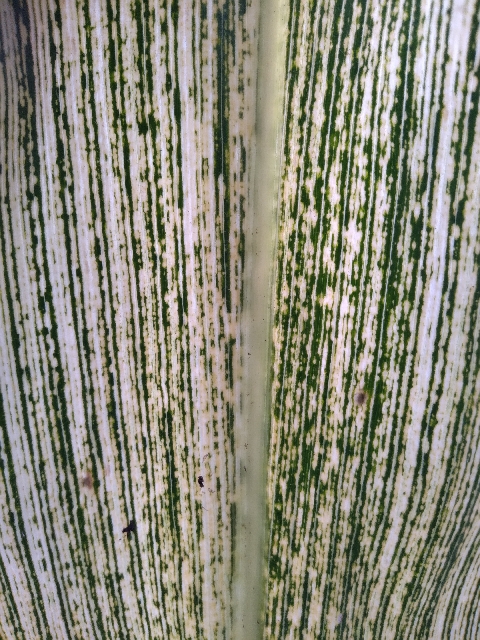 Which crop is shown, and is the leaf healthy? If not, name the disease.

maize, maize streak virus
